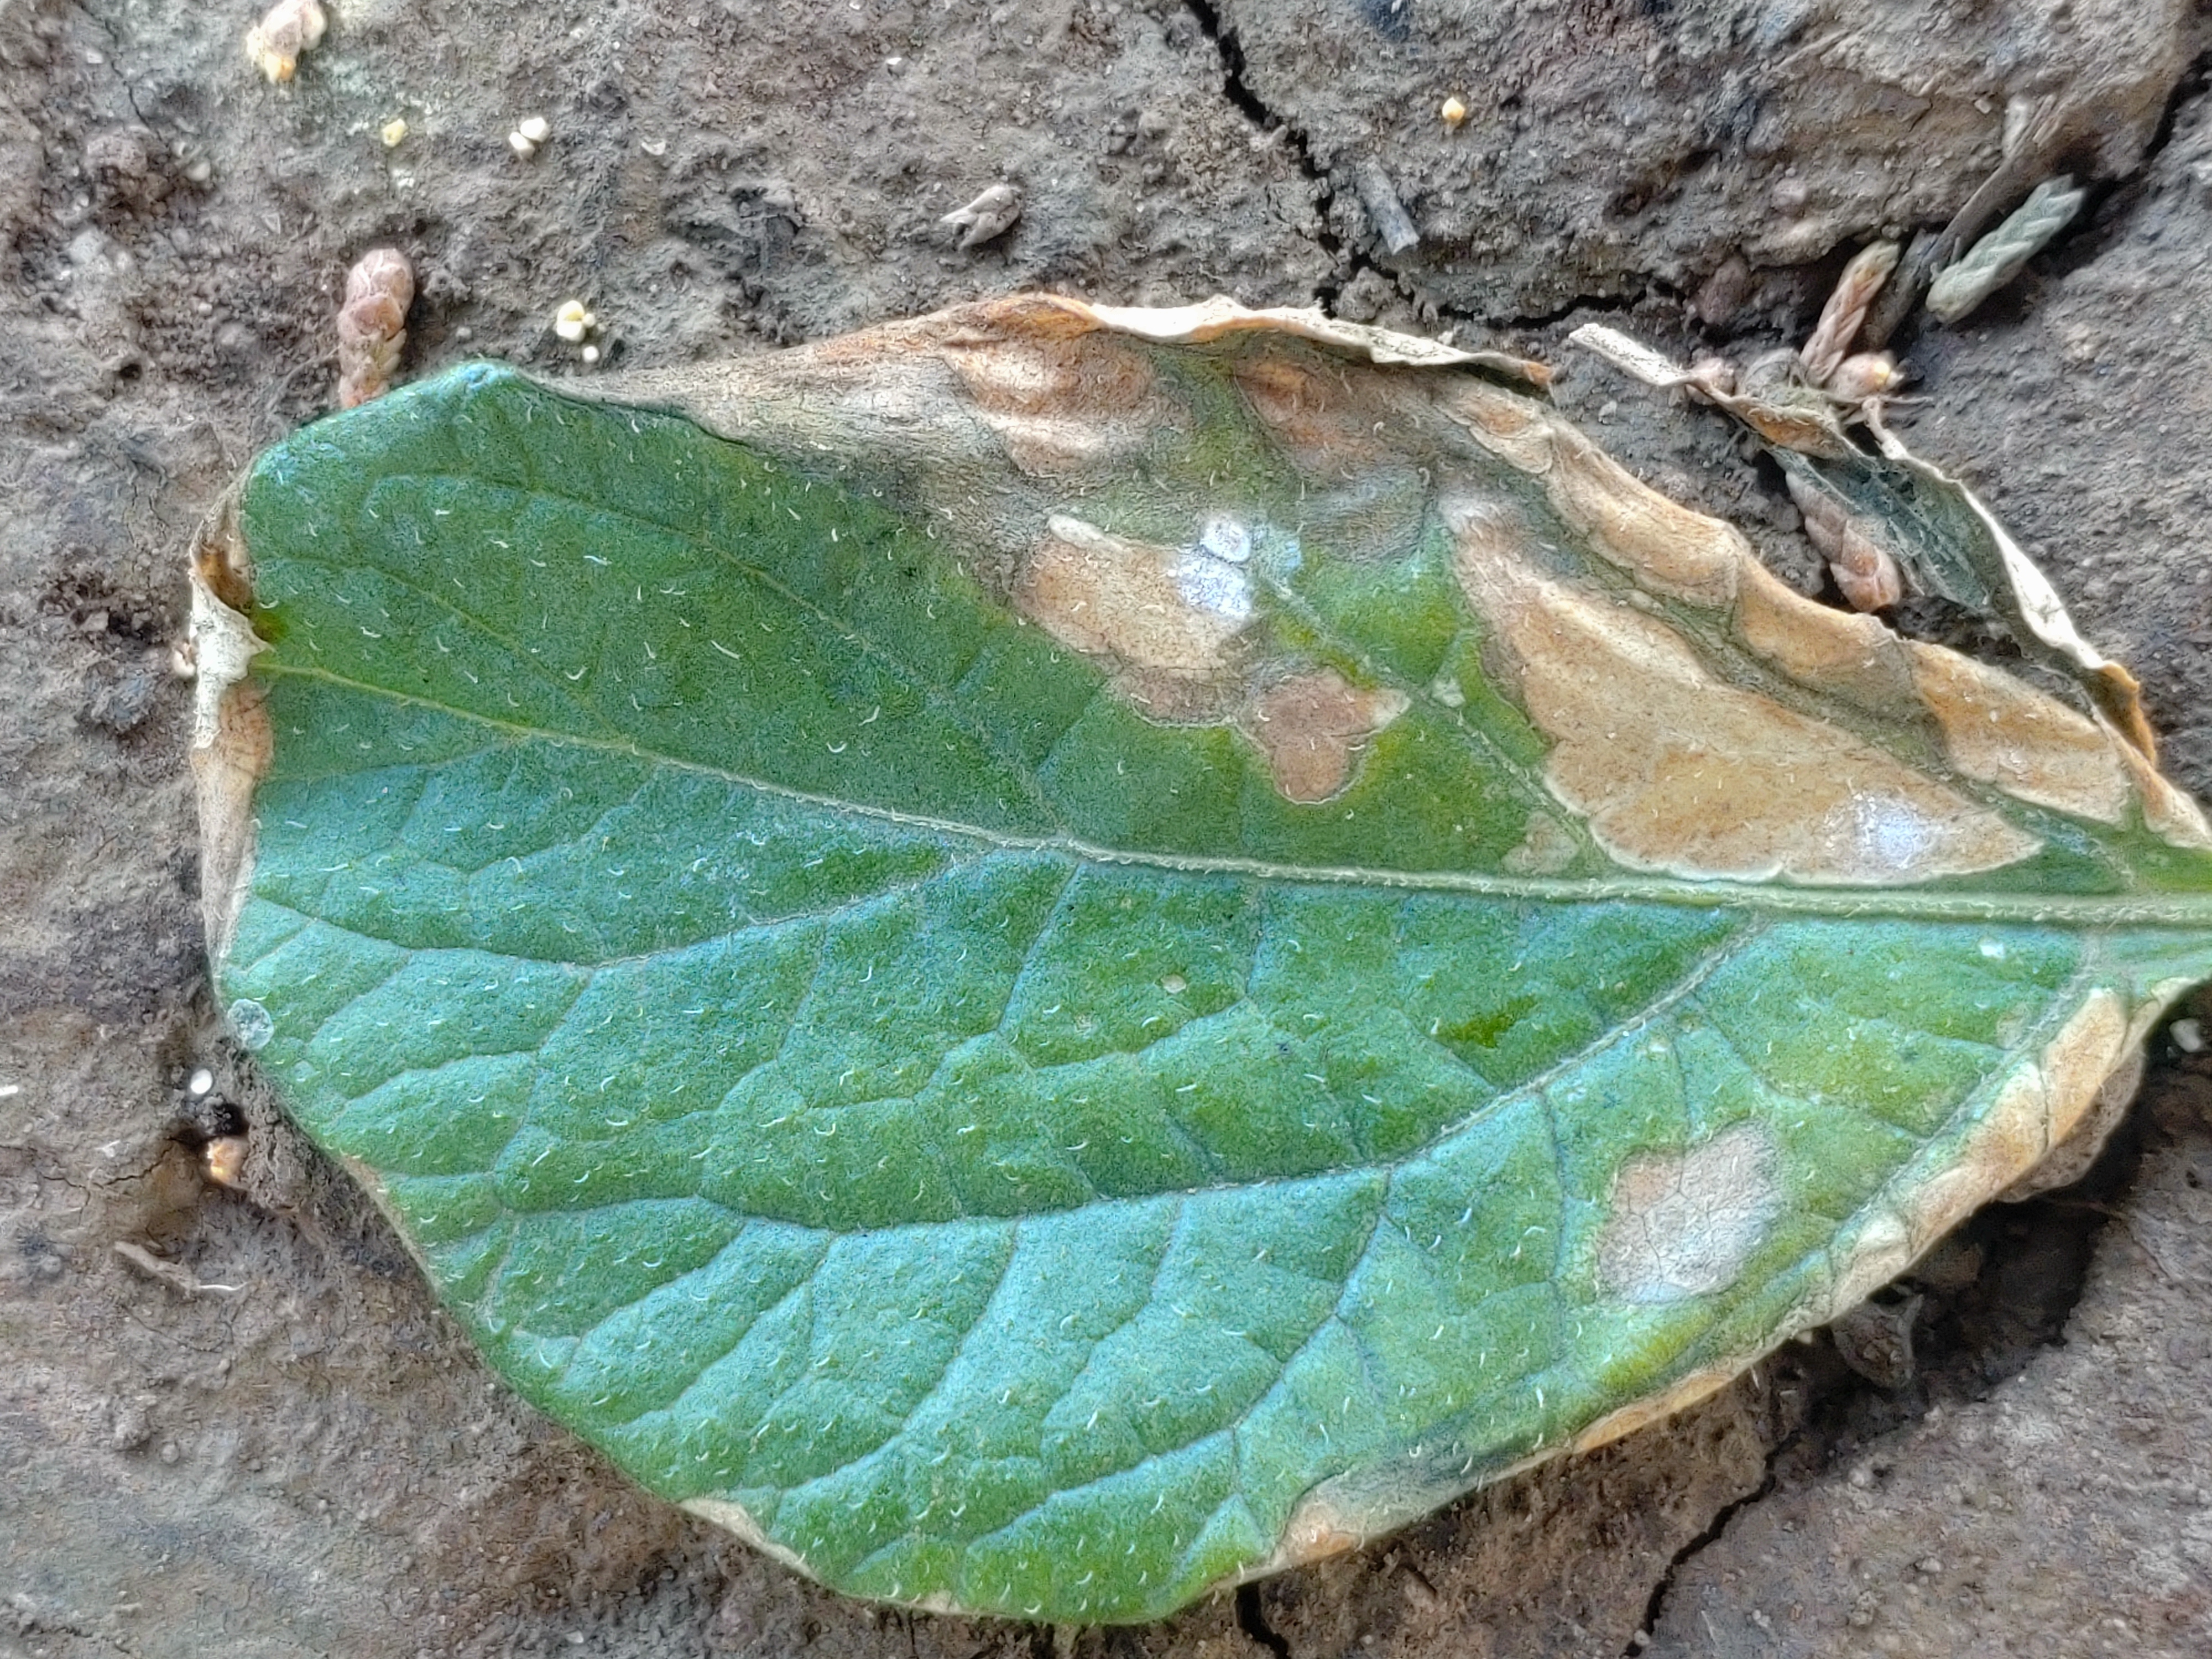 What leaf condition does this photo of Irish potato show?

early blight
